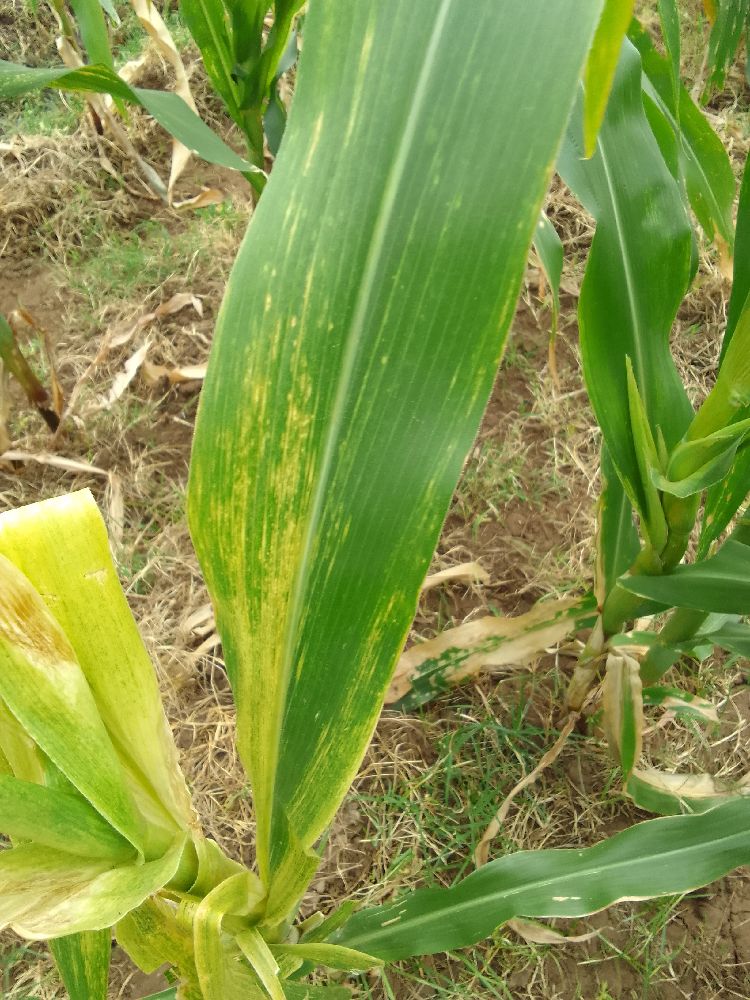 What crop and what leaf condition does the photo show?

maize, maize lethal necrosis
